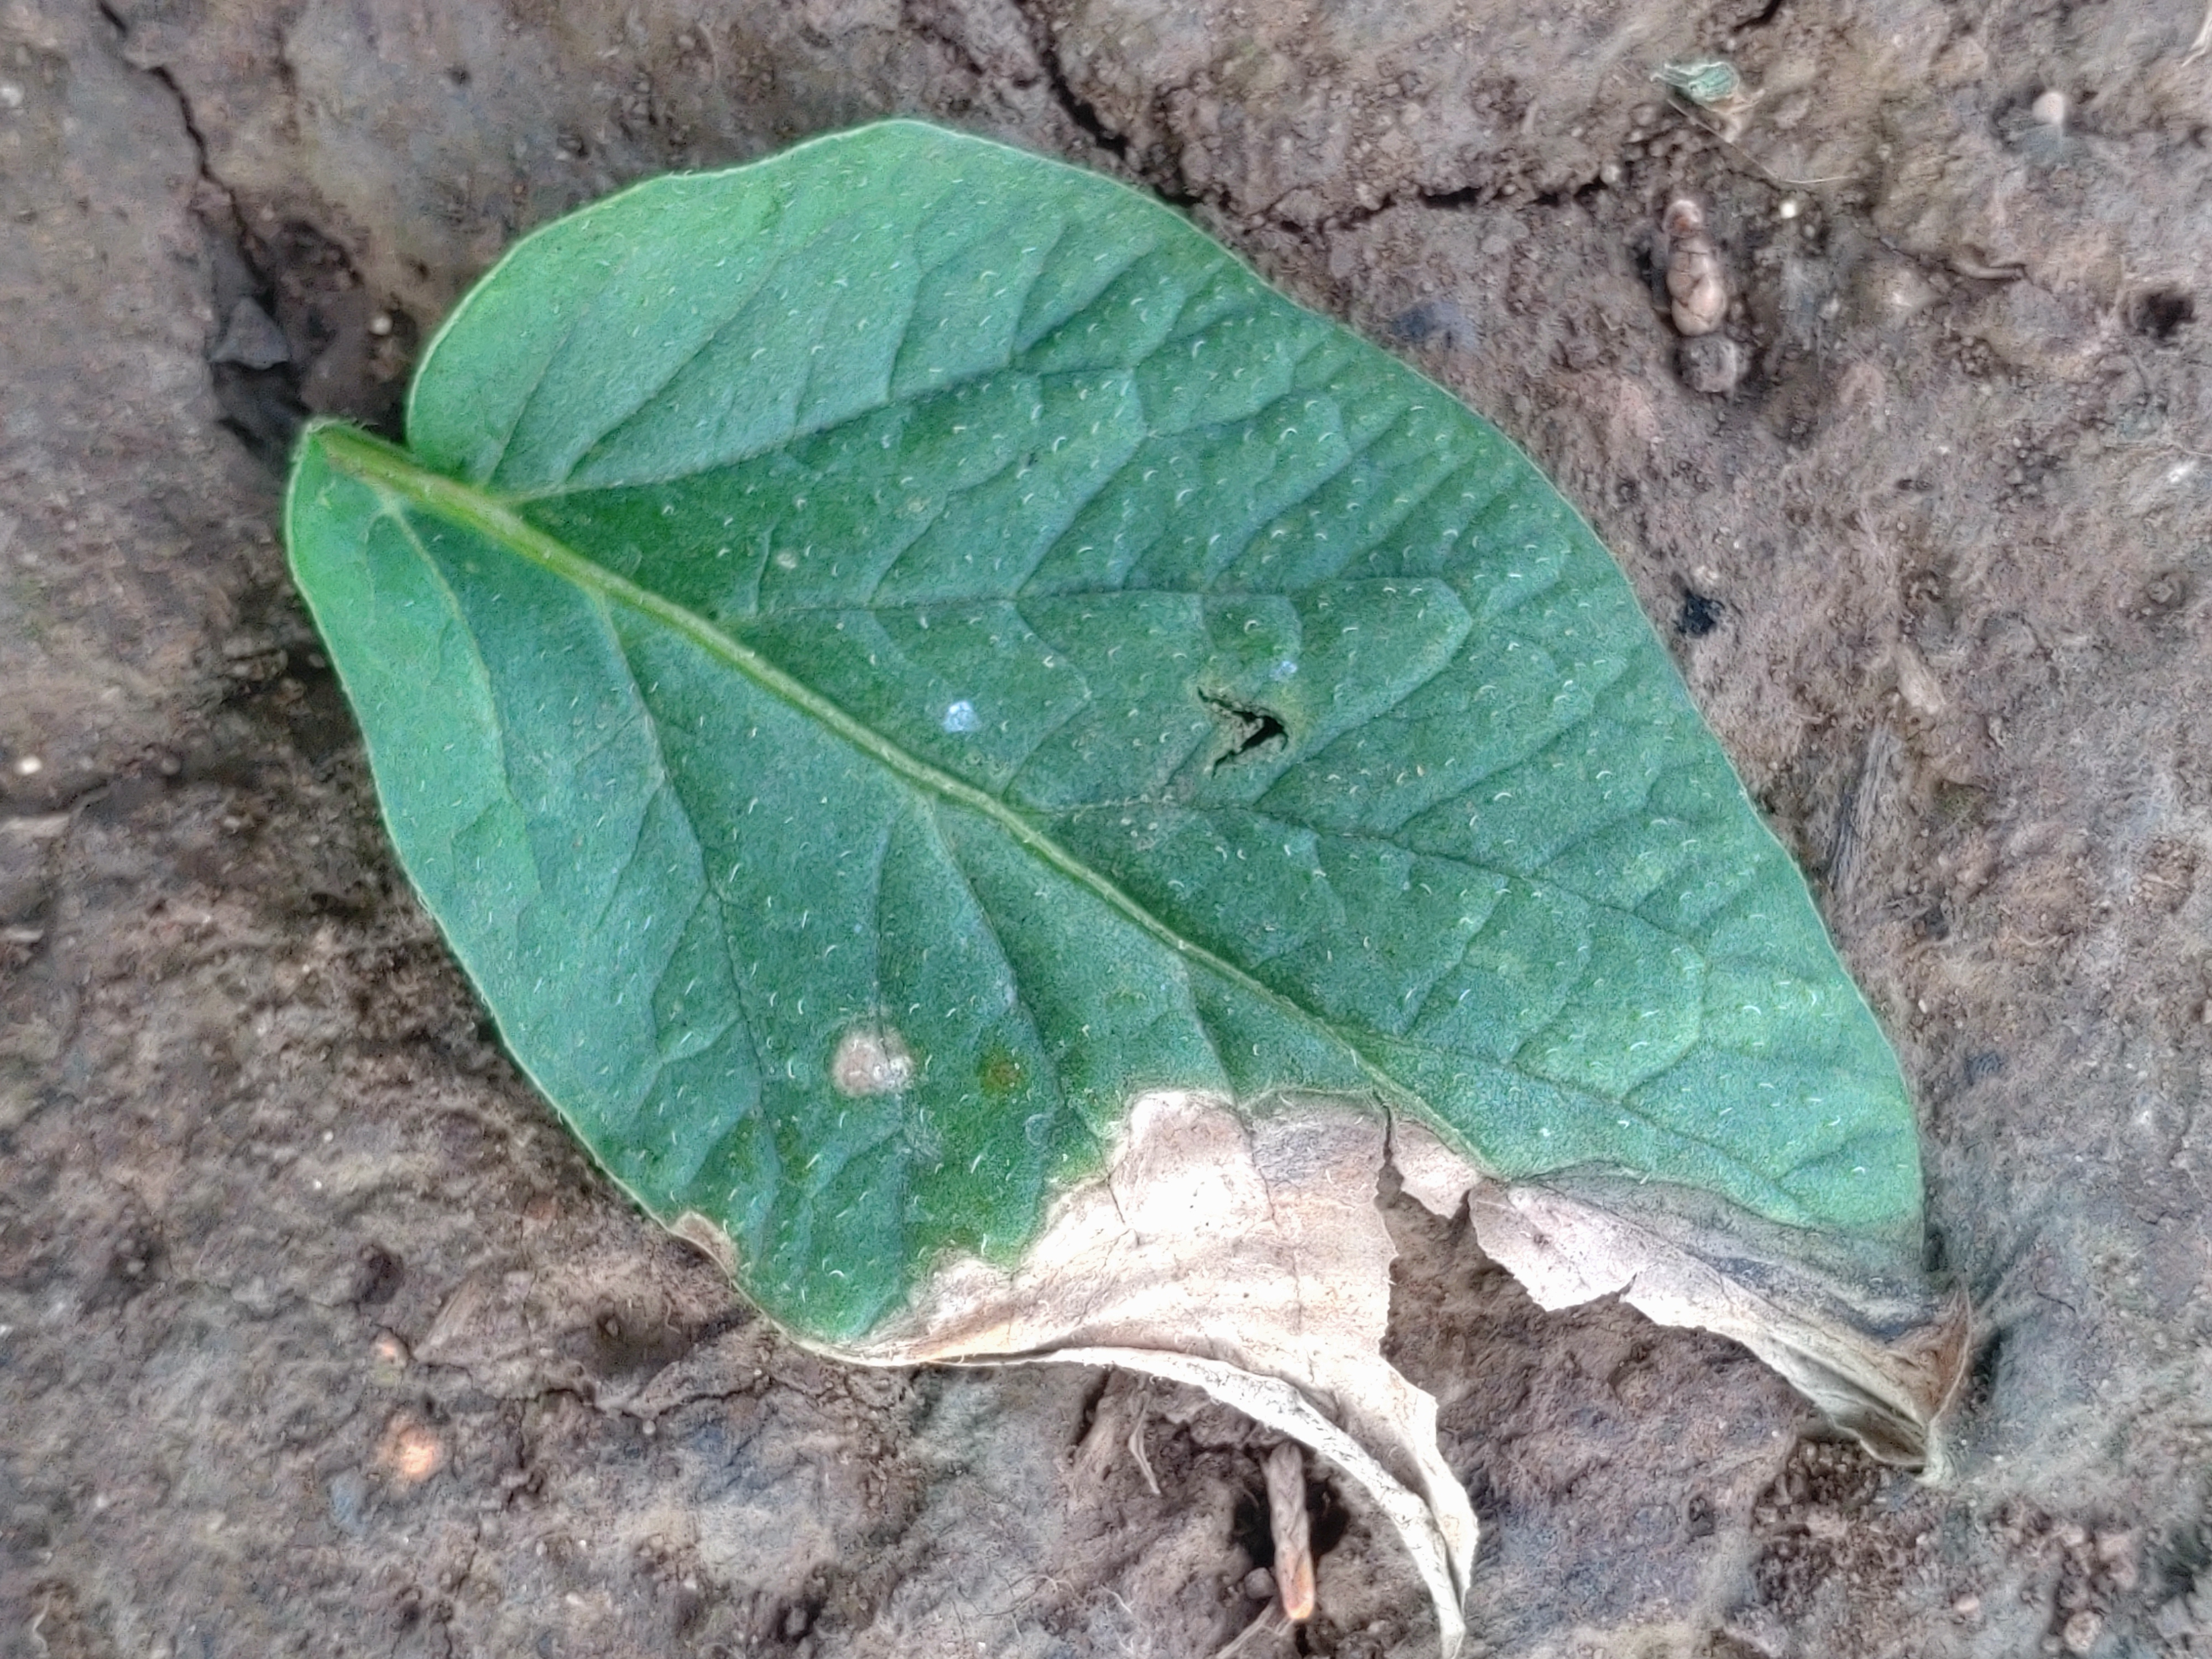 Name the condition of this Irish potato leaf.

early blight
